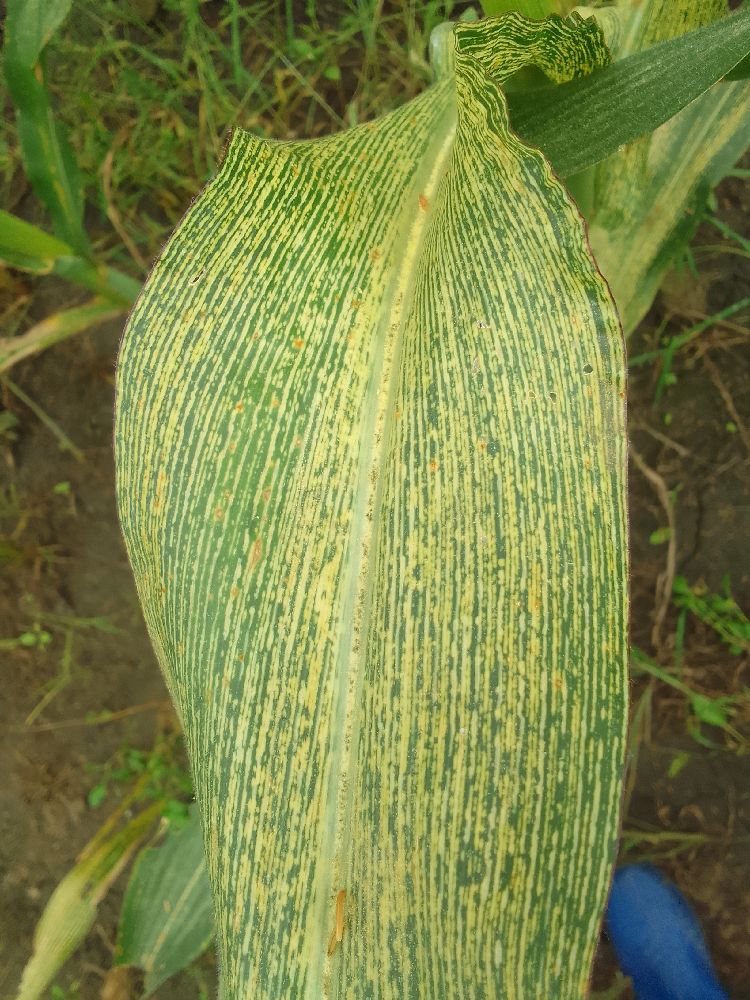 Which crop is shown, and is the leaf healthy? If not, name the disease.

maize, maize streak virus
